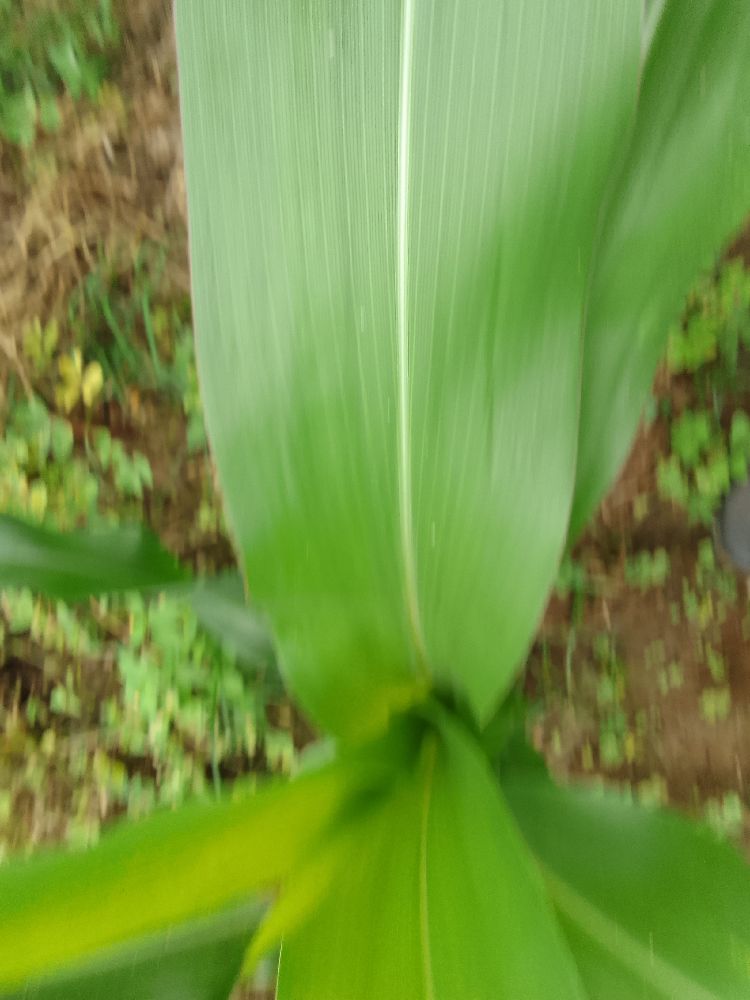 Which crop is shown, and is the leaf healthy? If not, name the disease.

maize, healthy
